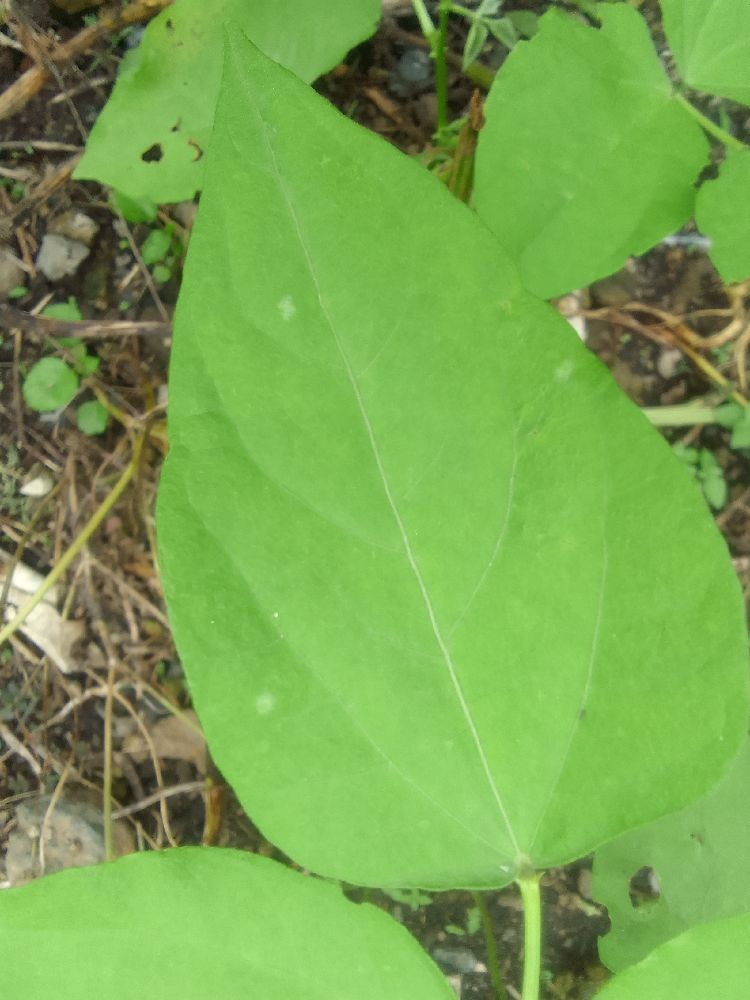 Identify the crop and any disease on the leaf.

common bean, healthy
